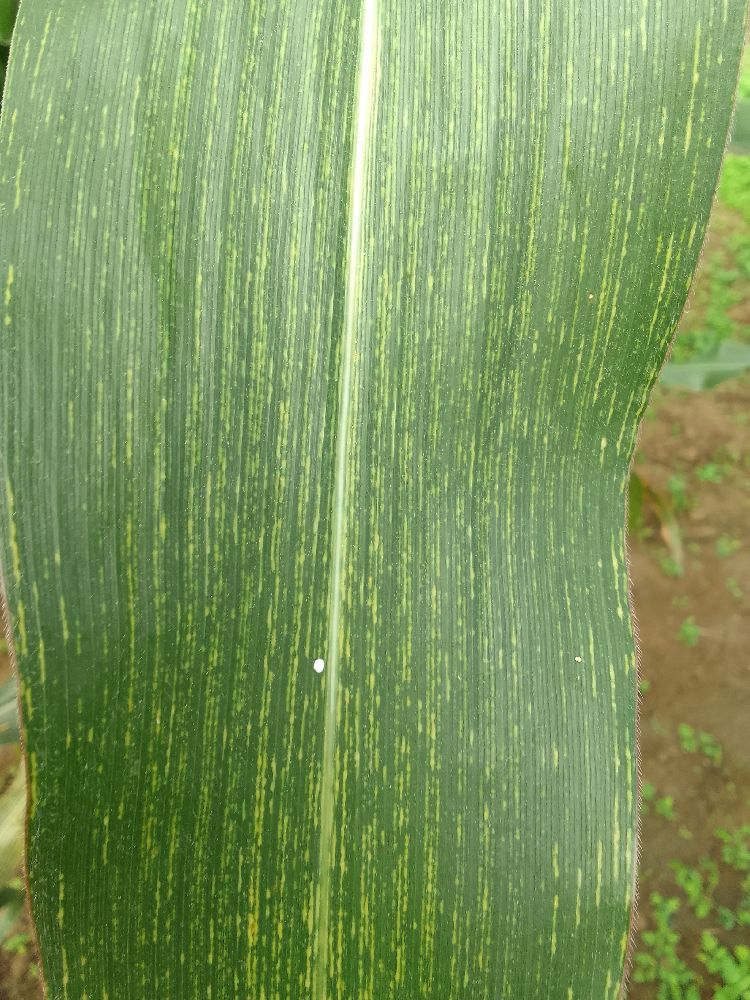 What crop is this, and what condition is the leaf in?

maize, maize streak virus
